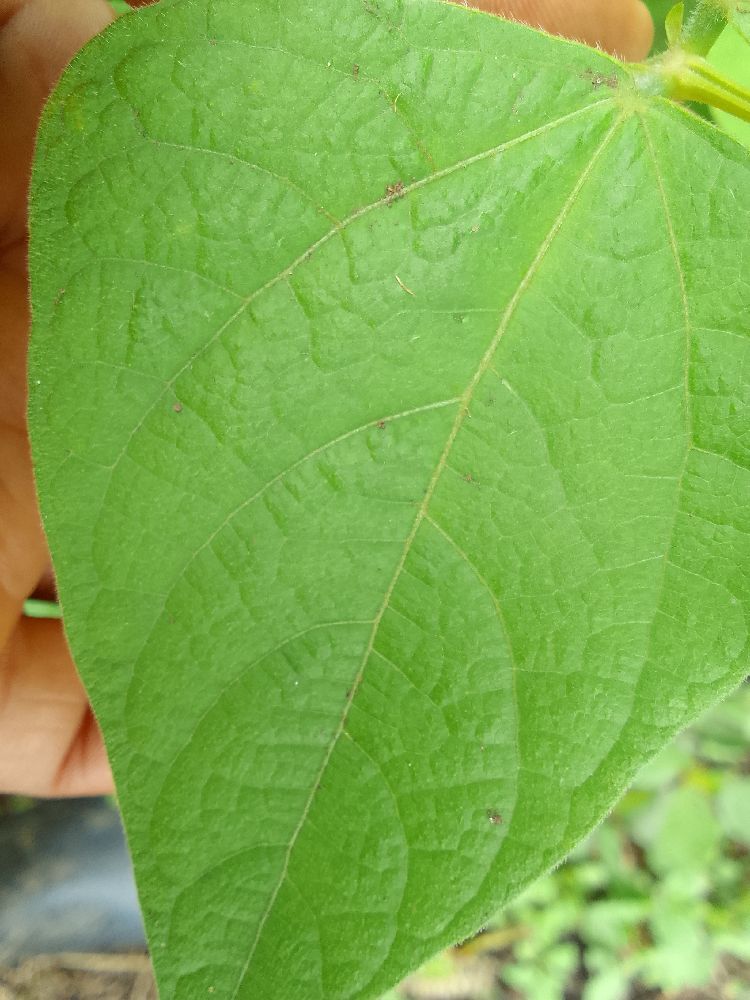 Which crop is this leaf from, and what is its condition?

common bean, healthy
